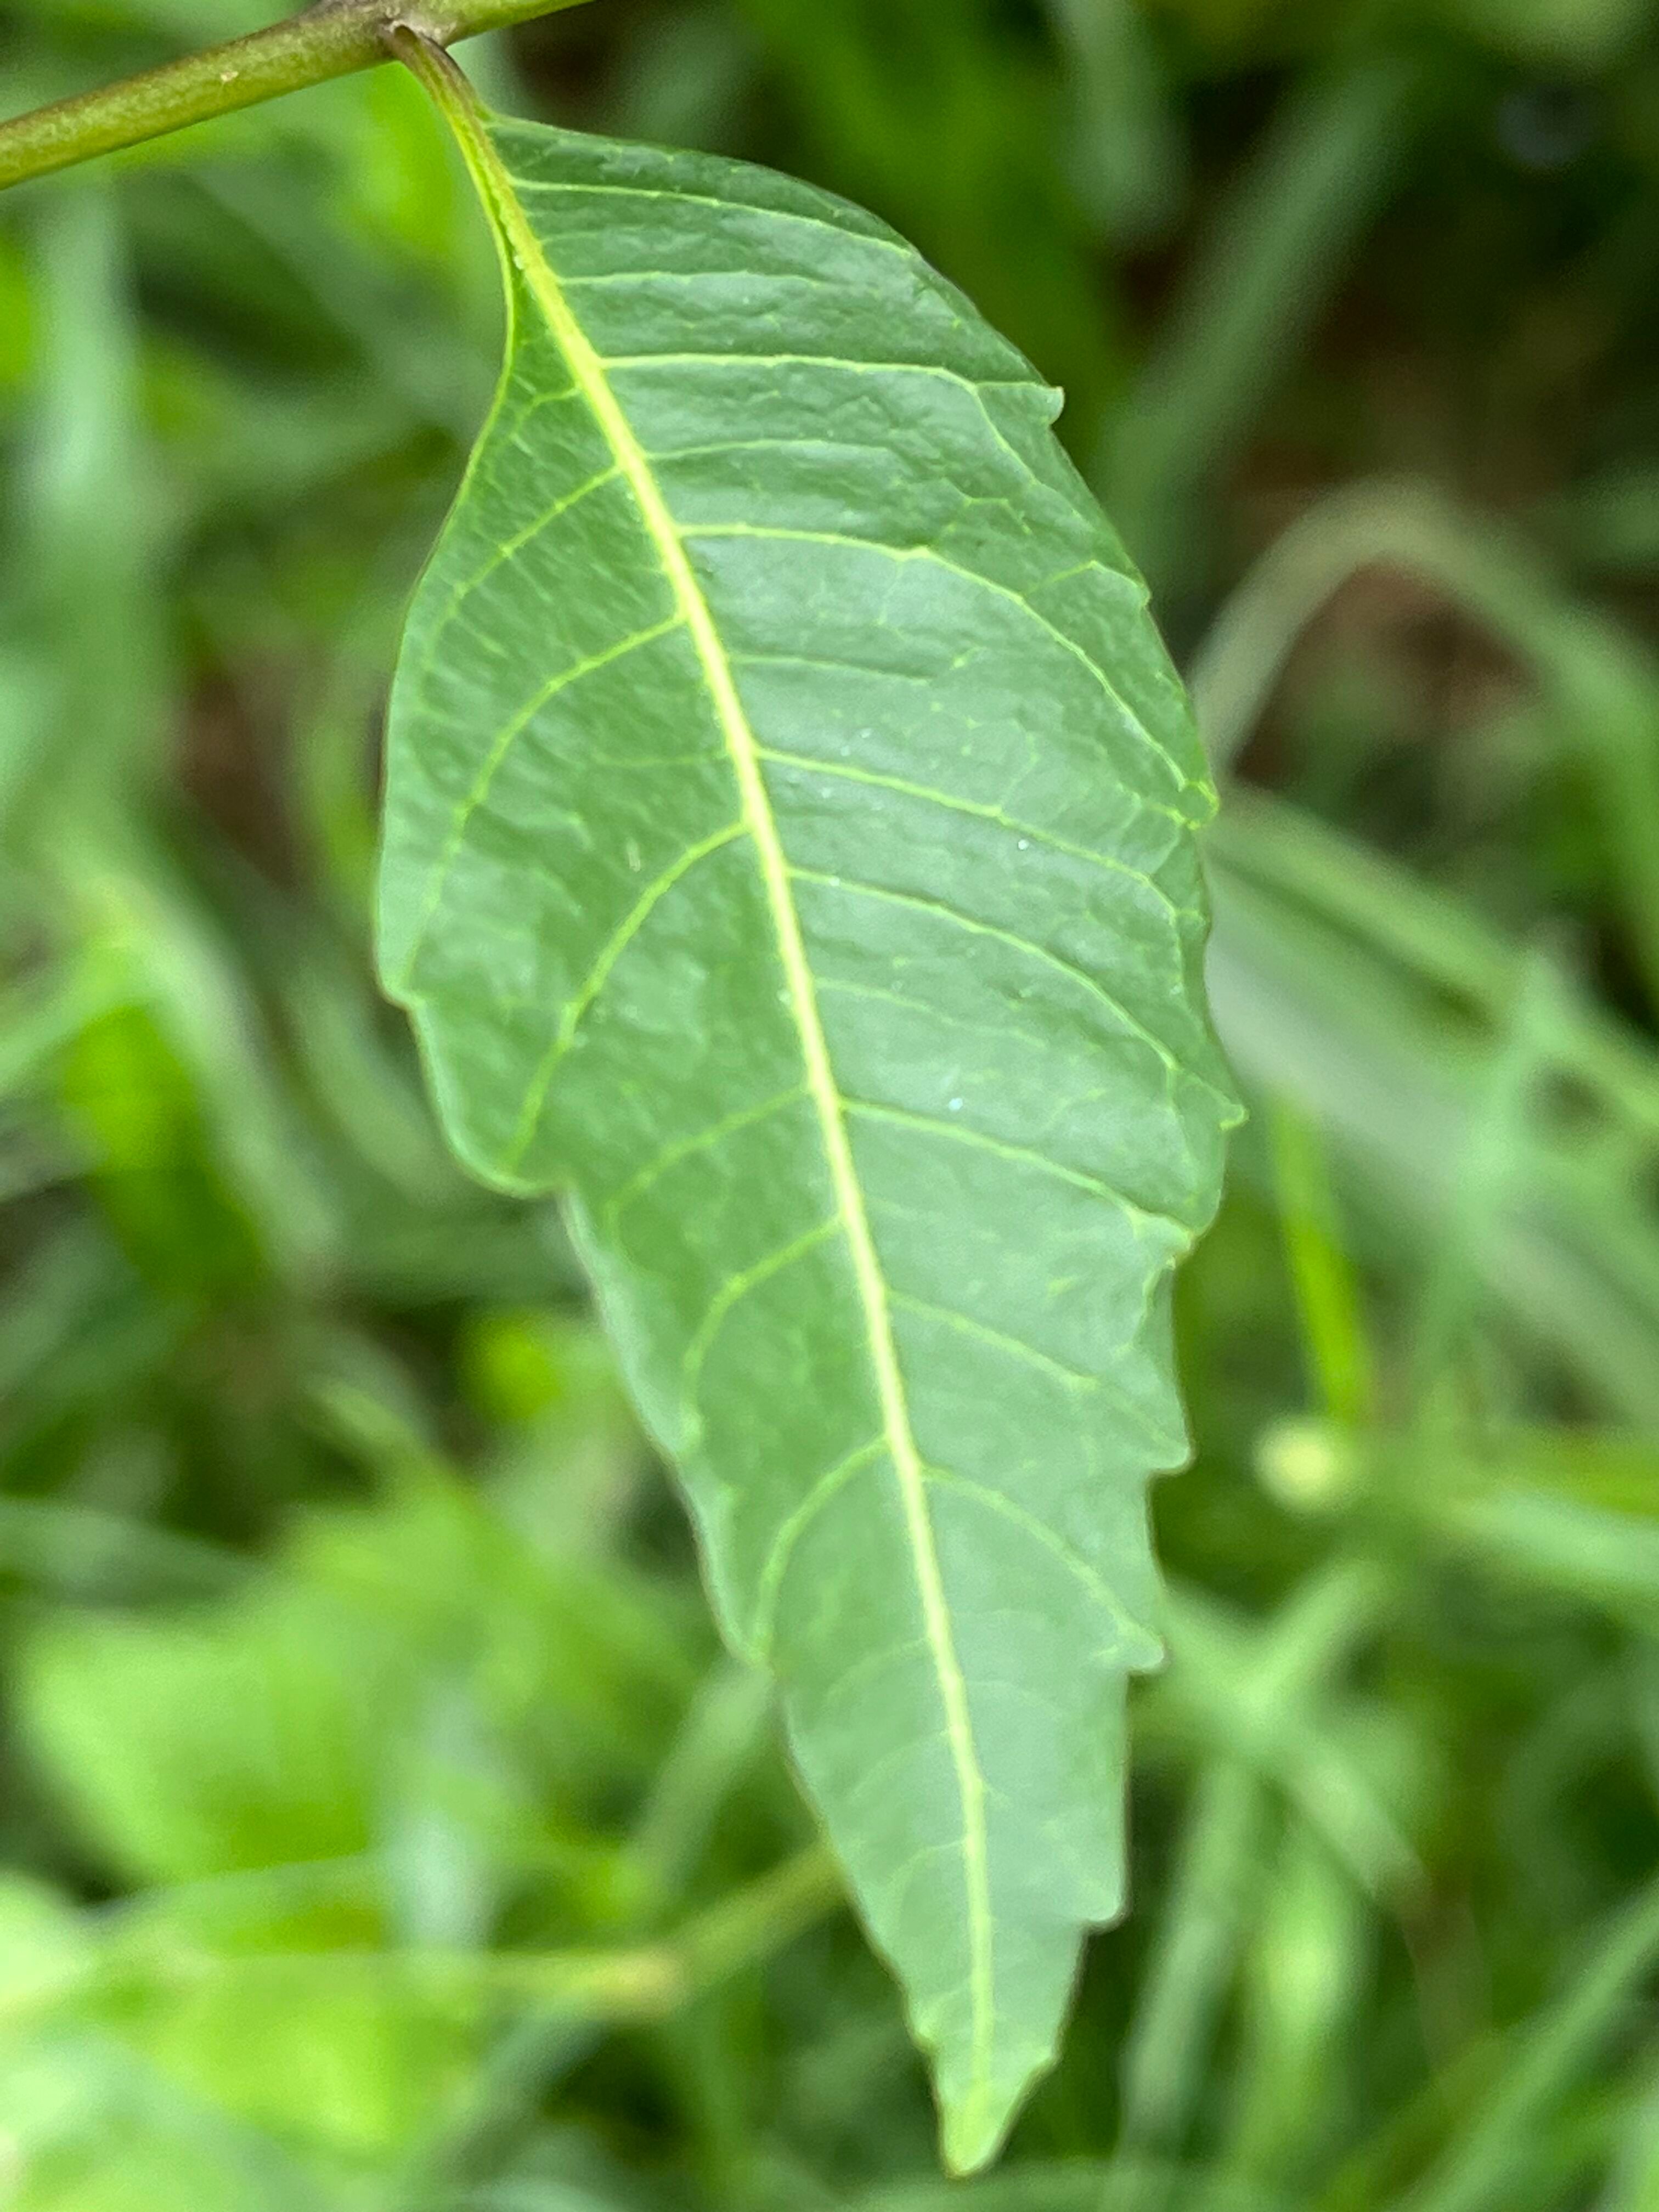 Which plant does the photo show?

neem
